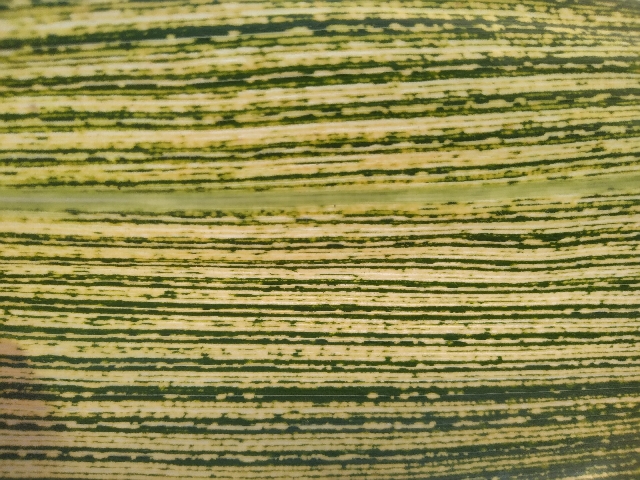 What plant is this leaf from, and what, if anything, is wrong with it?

maize, maize streak virus
